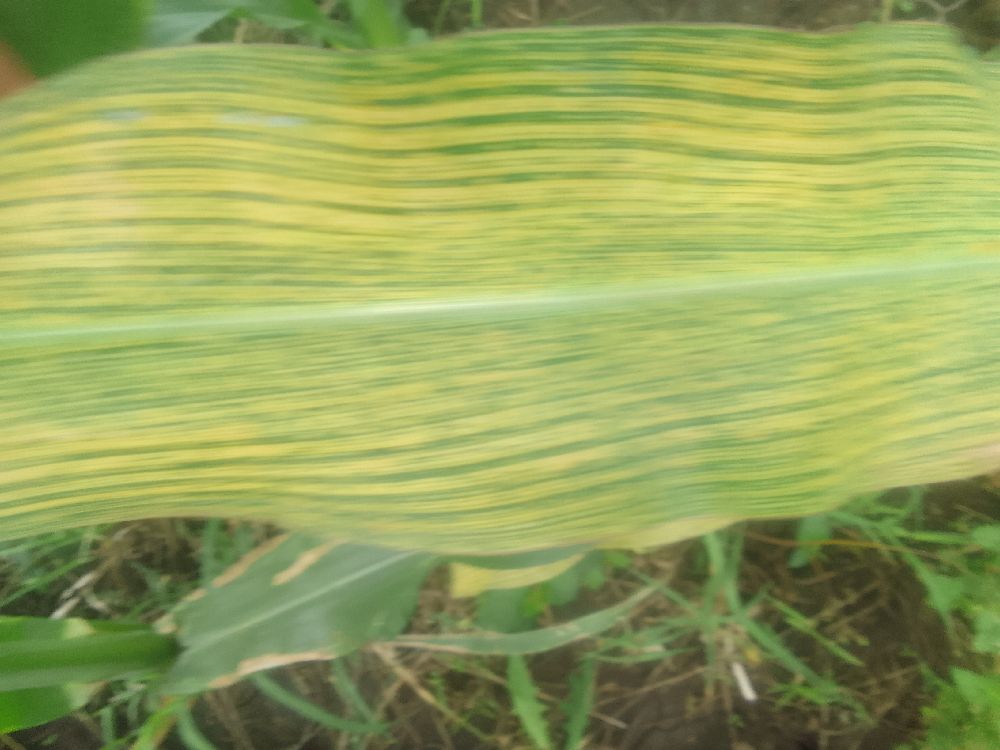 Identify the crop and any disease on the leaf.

maize, maize streak virus
